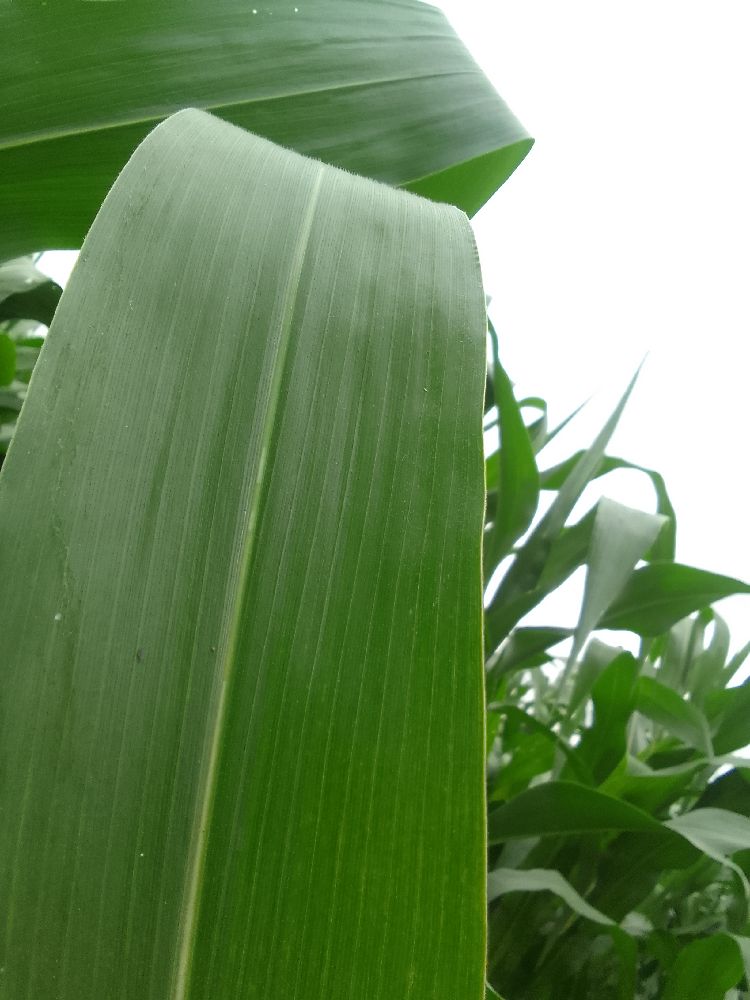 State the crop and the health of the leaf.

maize, healthy
